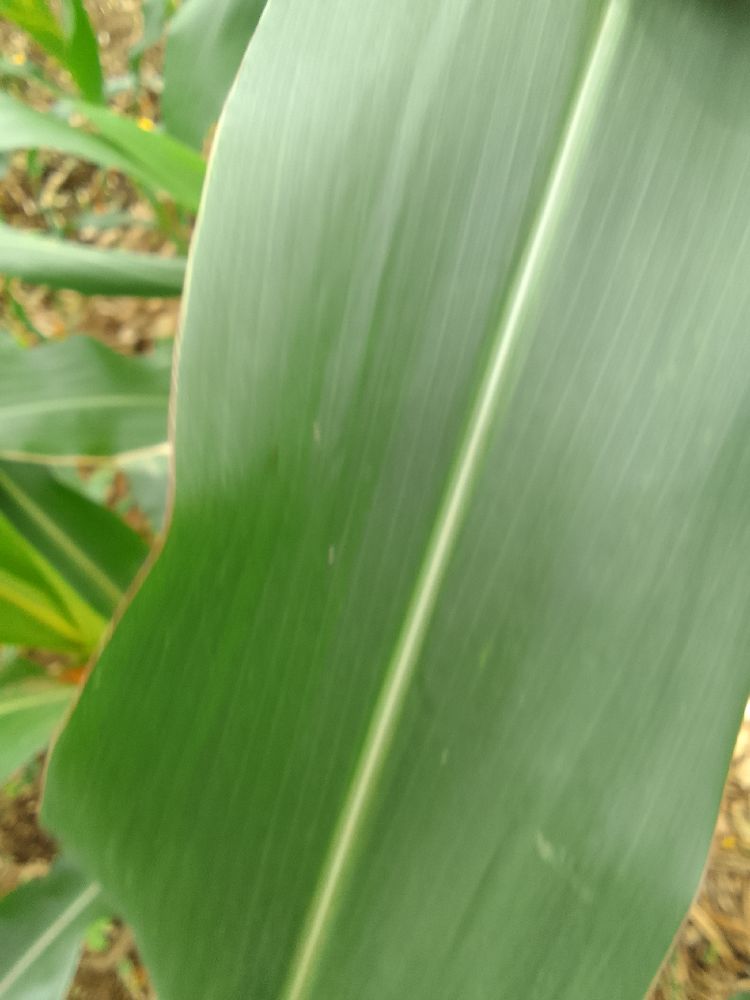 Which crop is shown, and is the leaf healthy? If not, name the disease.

maize, healthy
